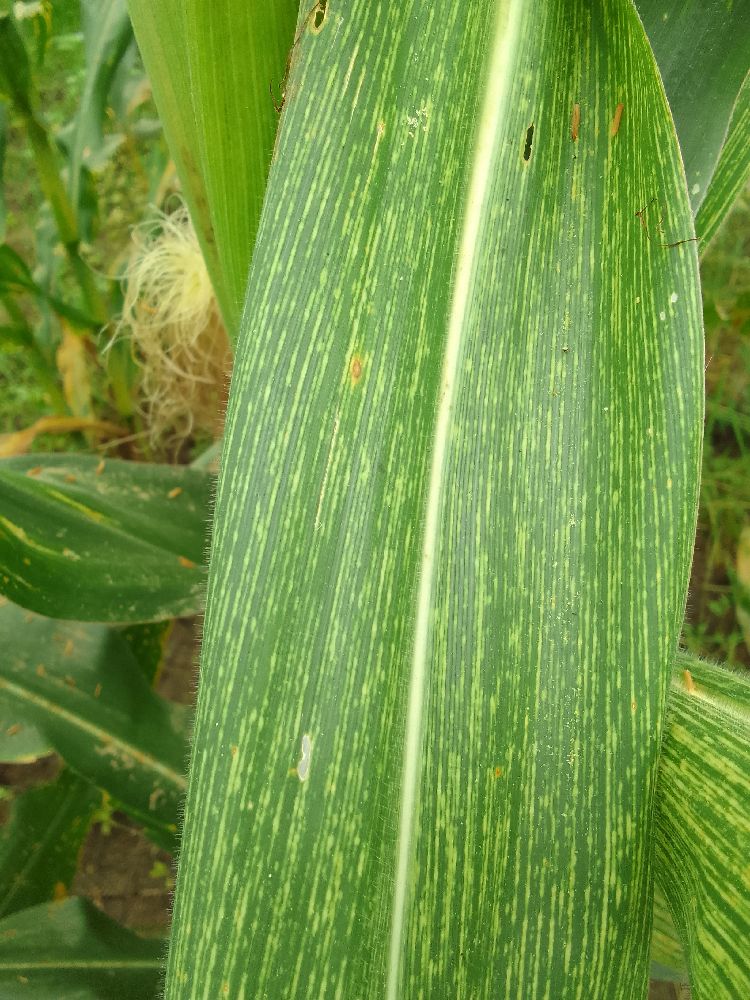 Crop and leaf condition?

maize, maize streak virus
